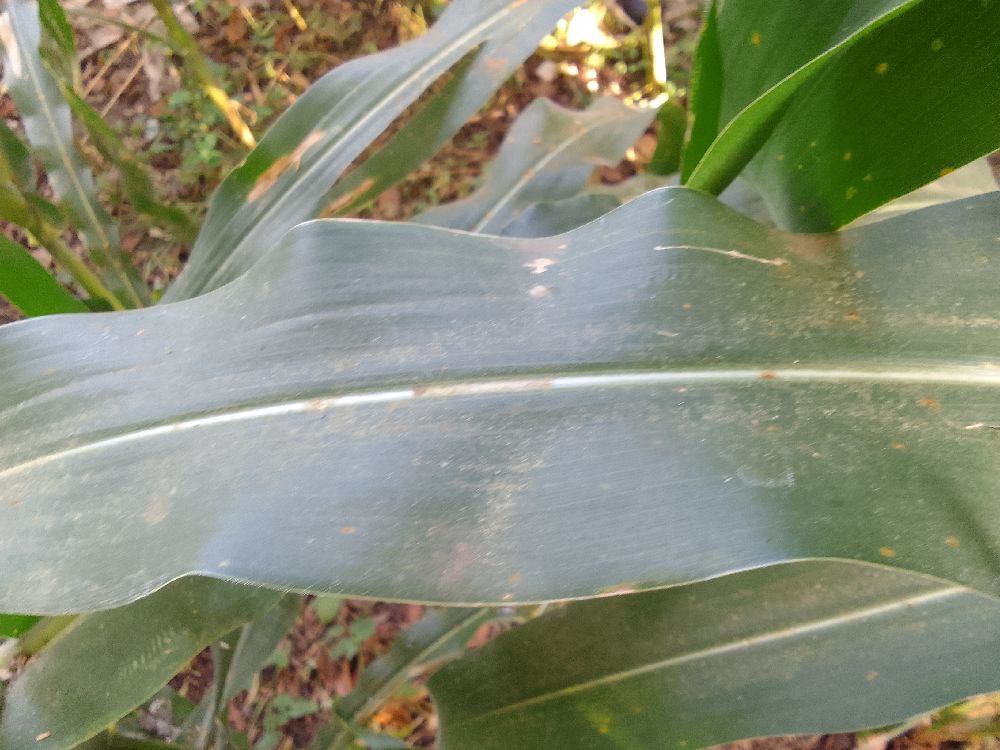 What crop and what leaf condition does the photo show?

maize, healthy
